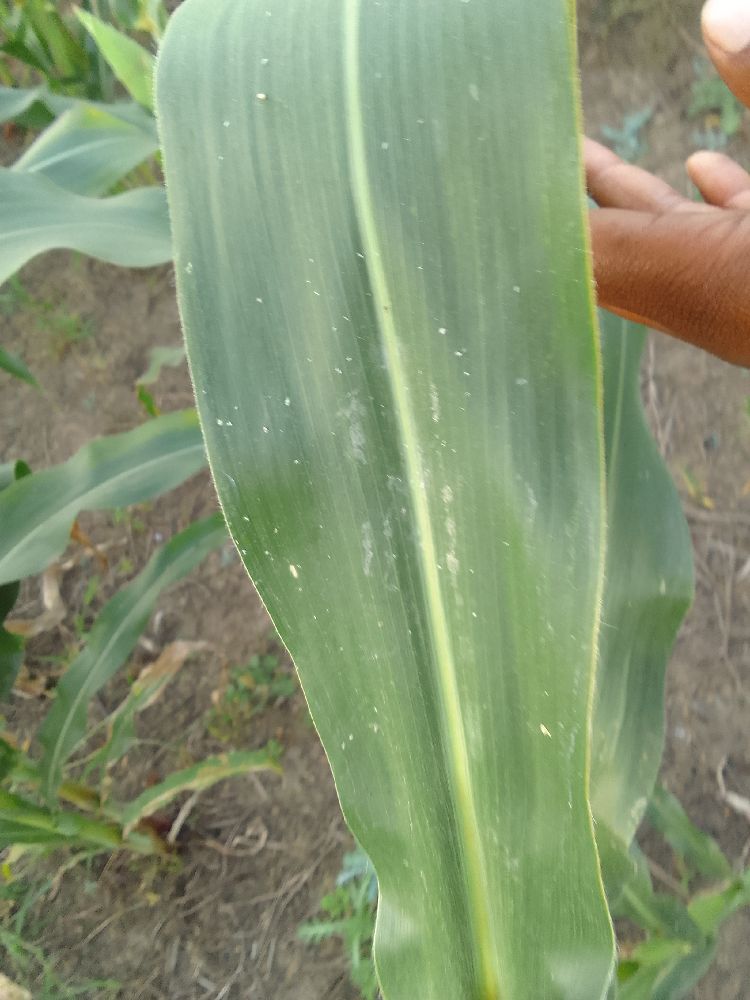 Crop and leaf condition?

maize, healthy
